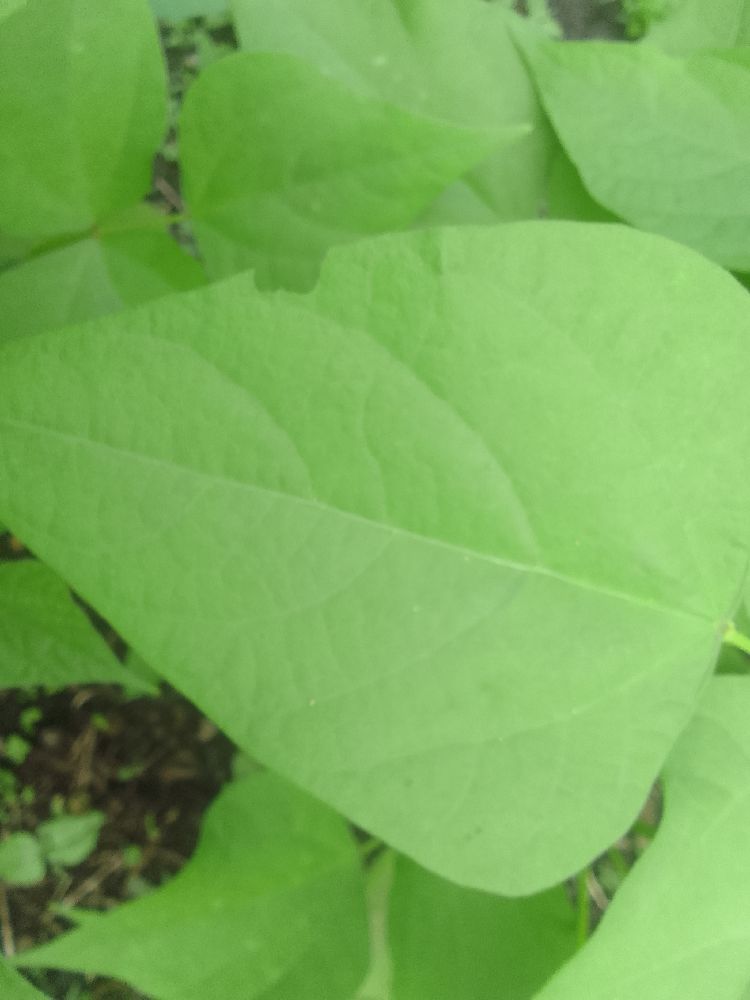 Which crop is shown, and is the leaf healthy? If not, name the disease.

common bean, healthy
